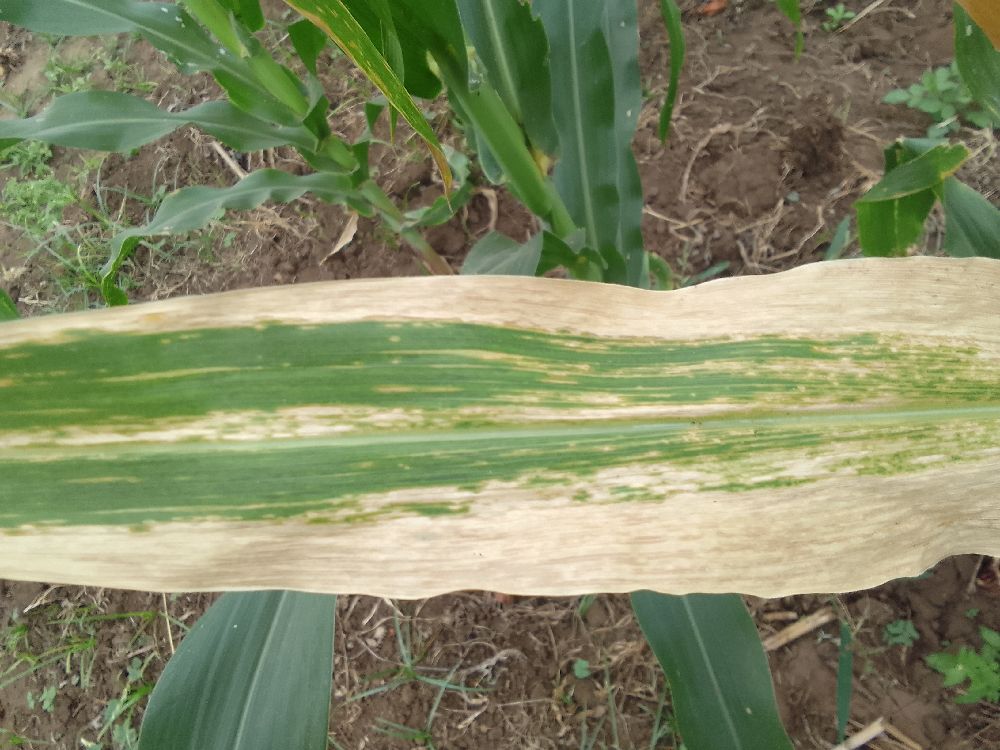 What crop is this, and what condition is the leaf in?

maize, maize lethal necrosis
